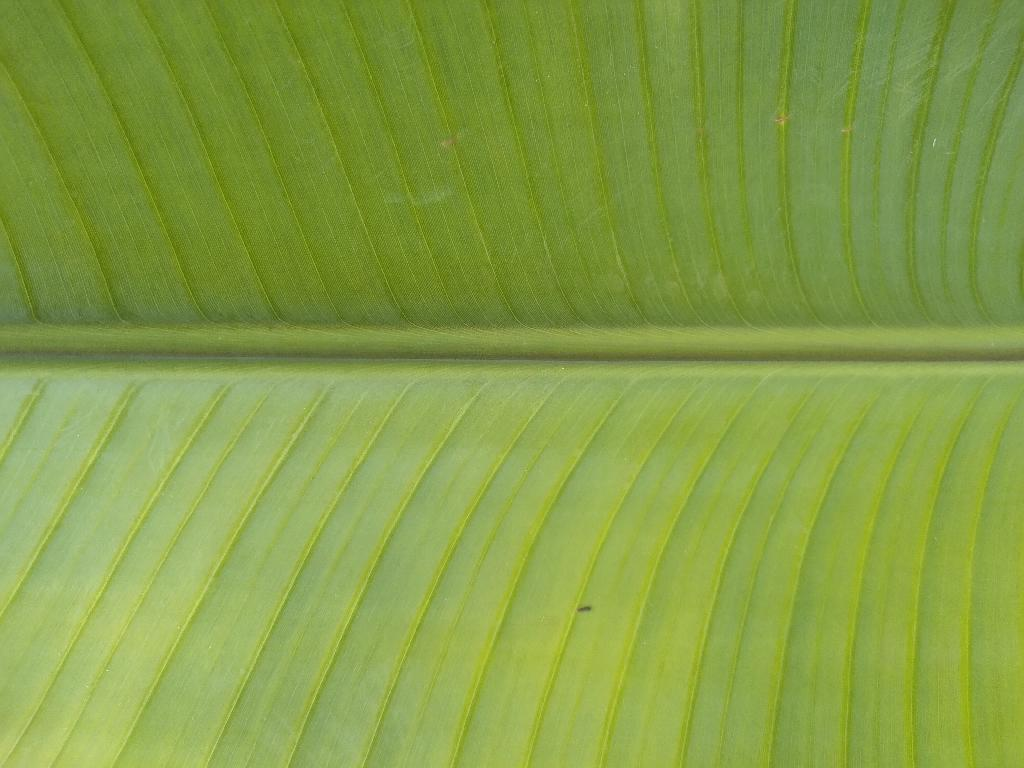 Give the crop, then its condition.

banana, healthy
